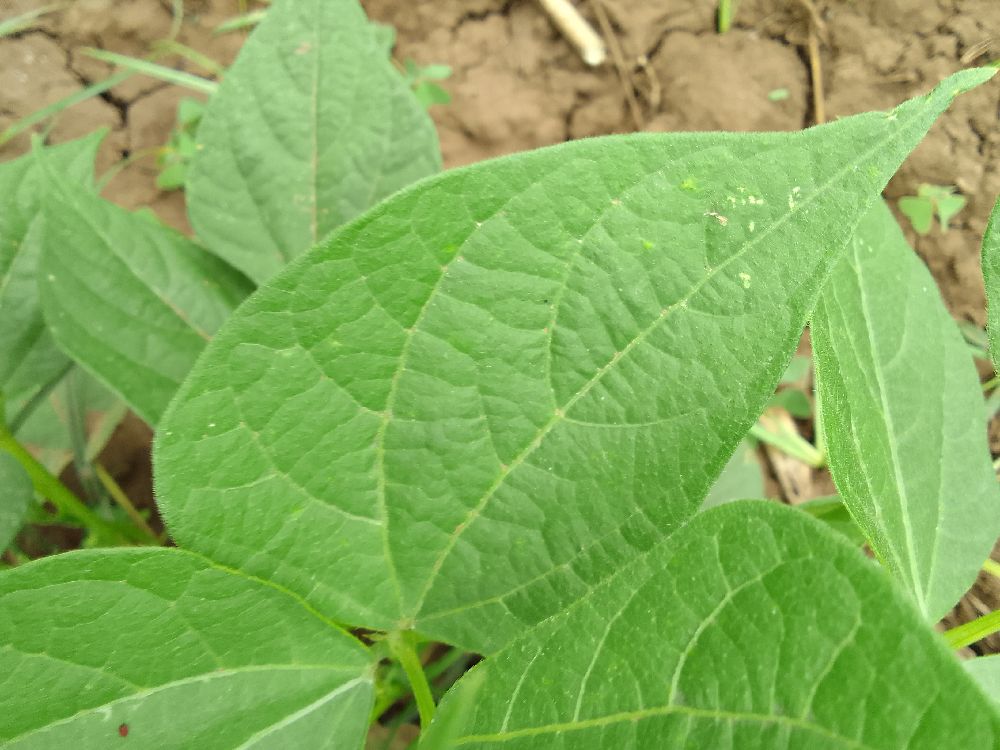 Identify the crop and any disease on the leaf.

common bean, healthy
